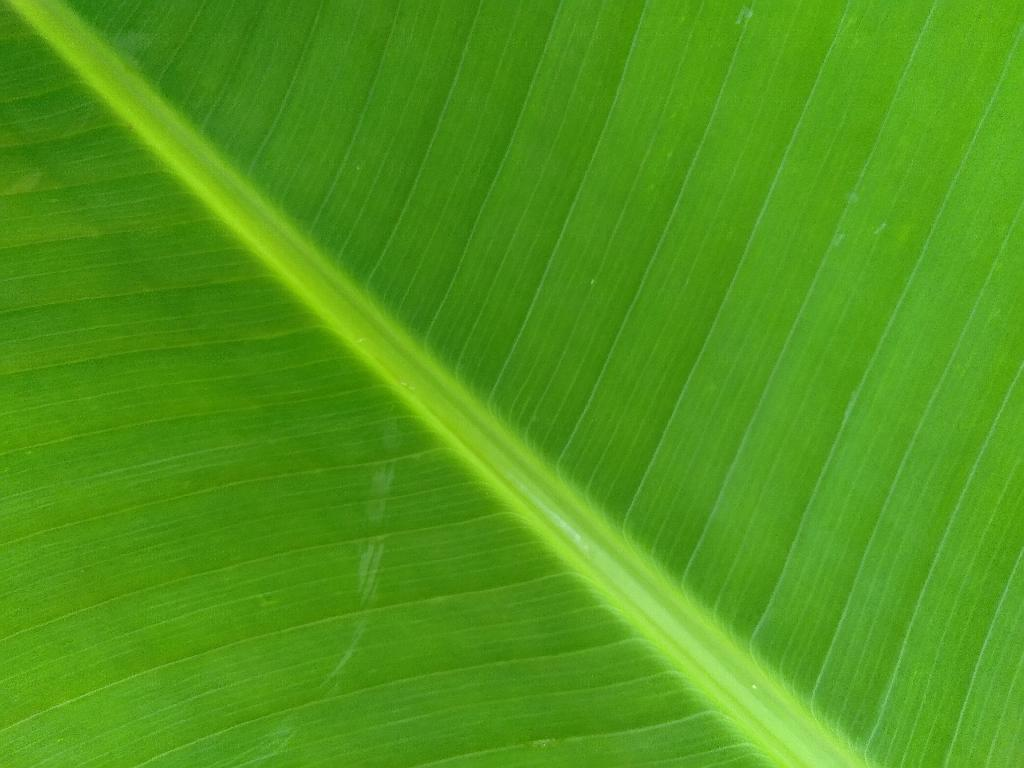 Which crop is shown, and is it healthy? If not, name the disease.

banana, healthy
